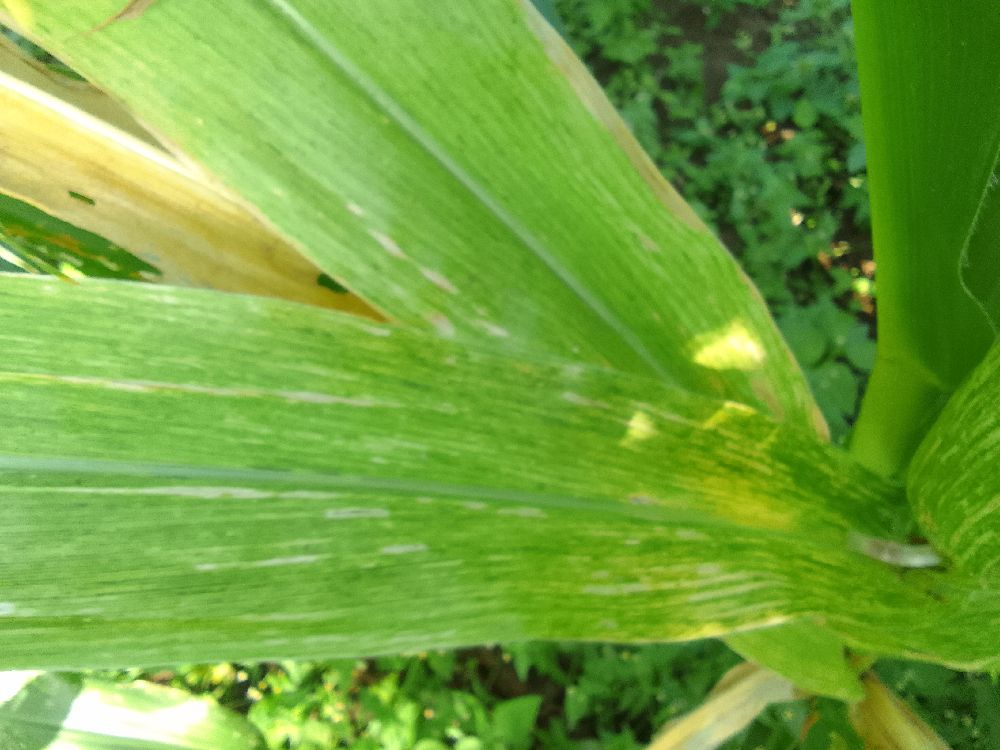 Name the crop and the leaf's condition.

maize, maize lethal necrosis
